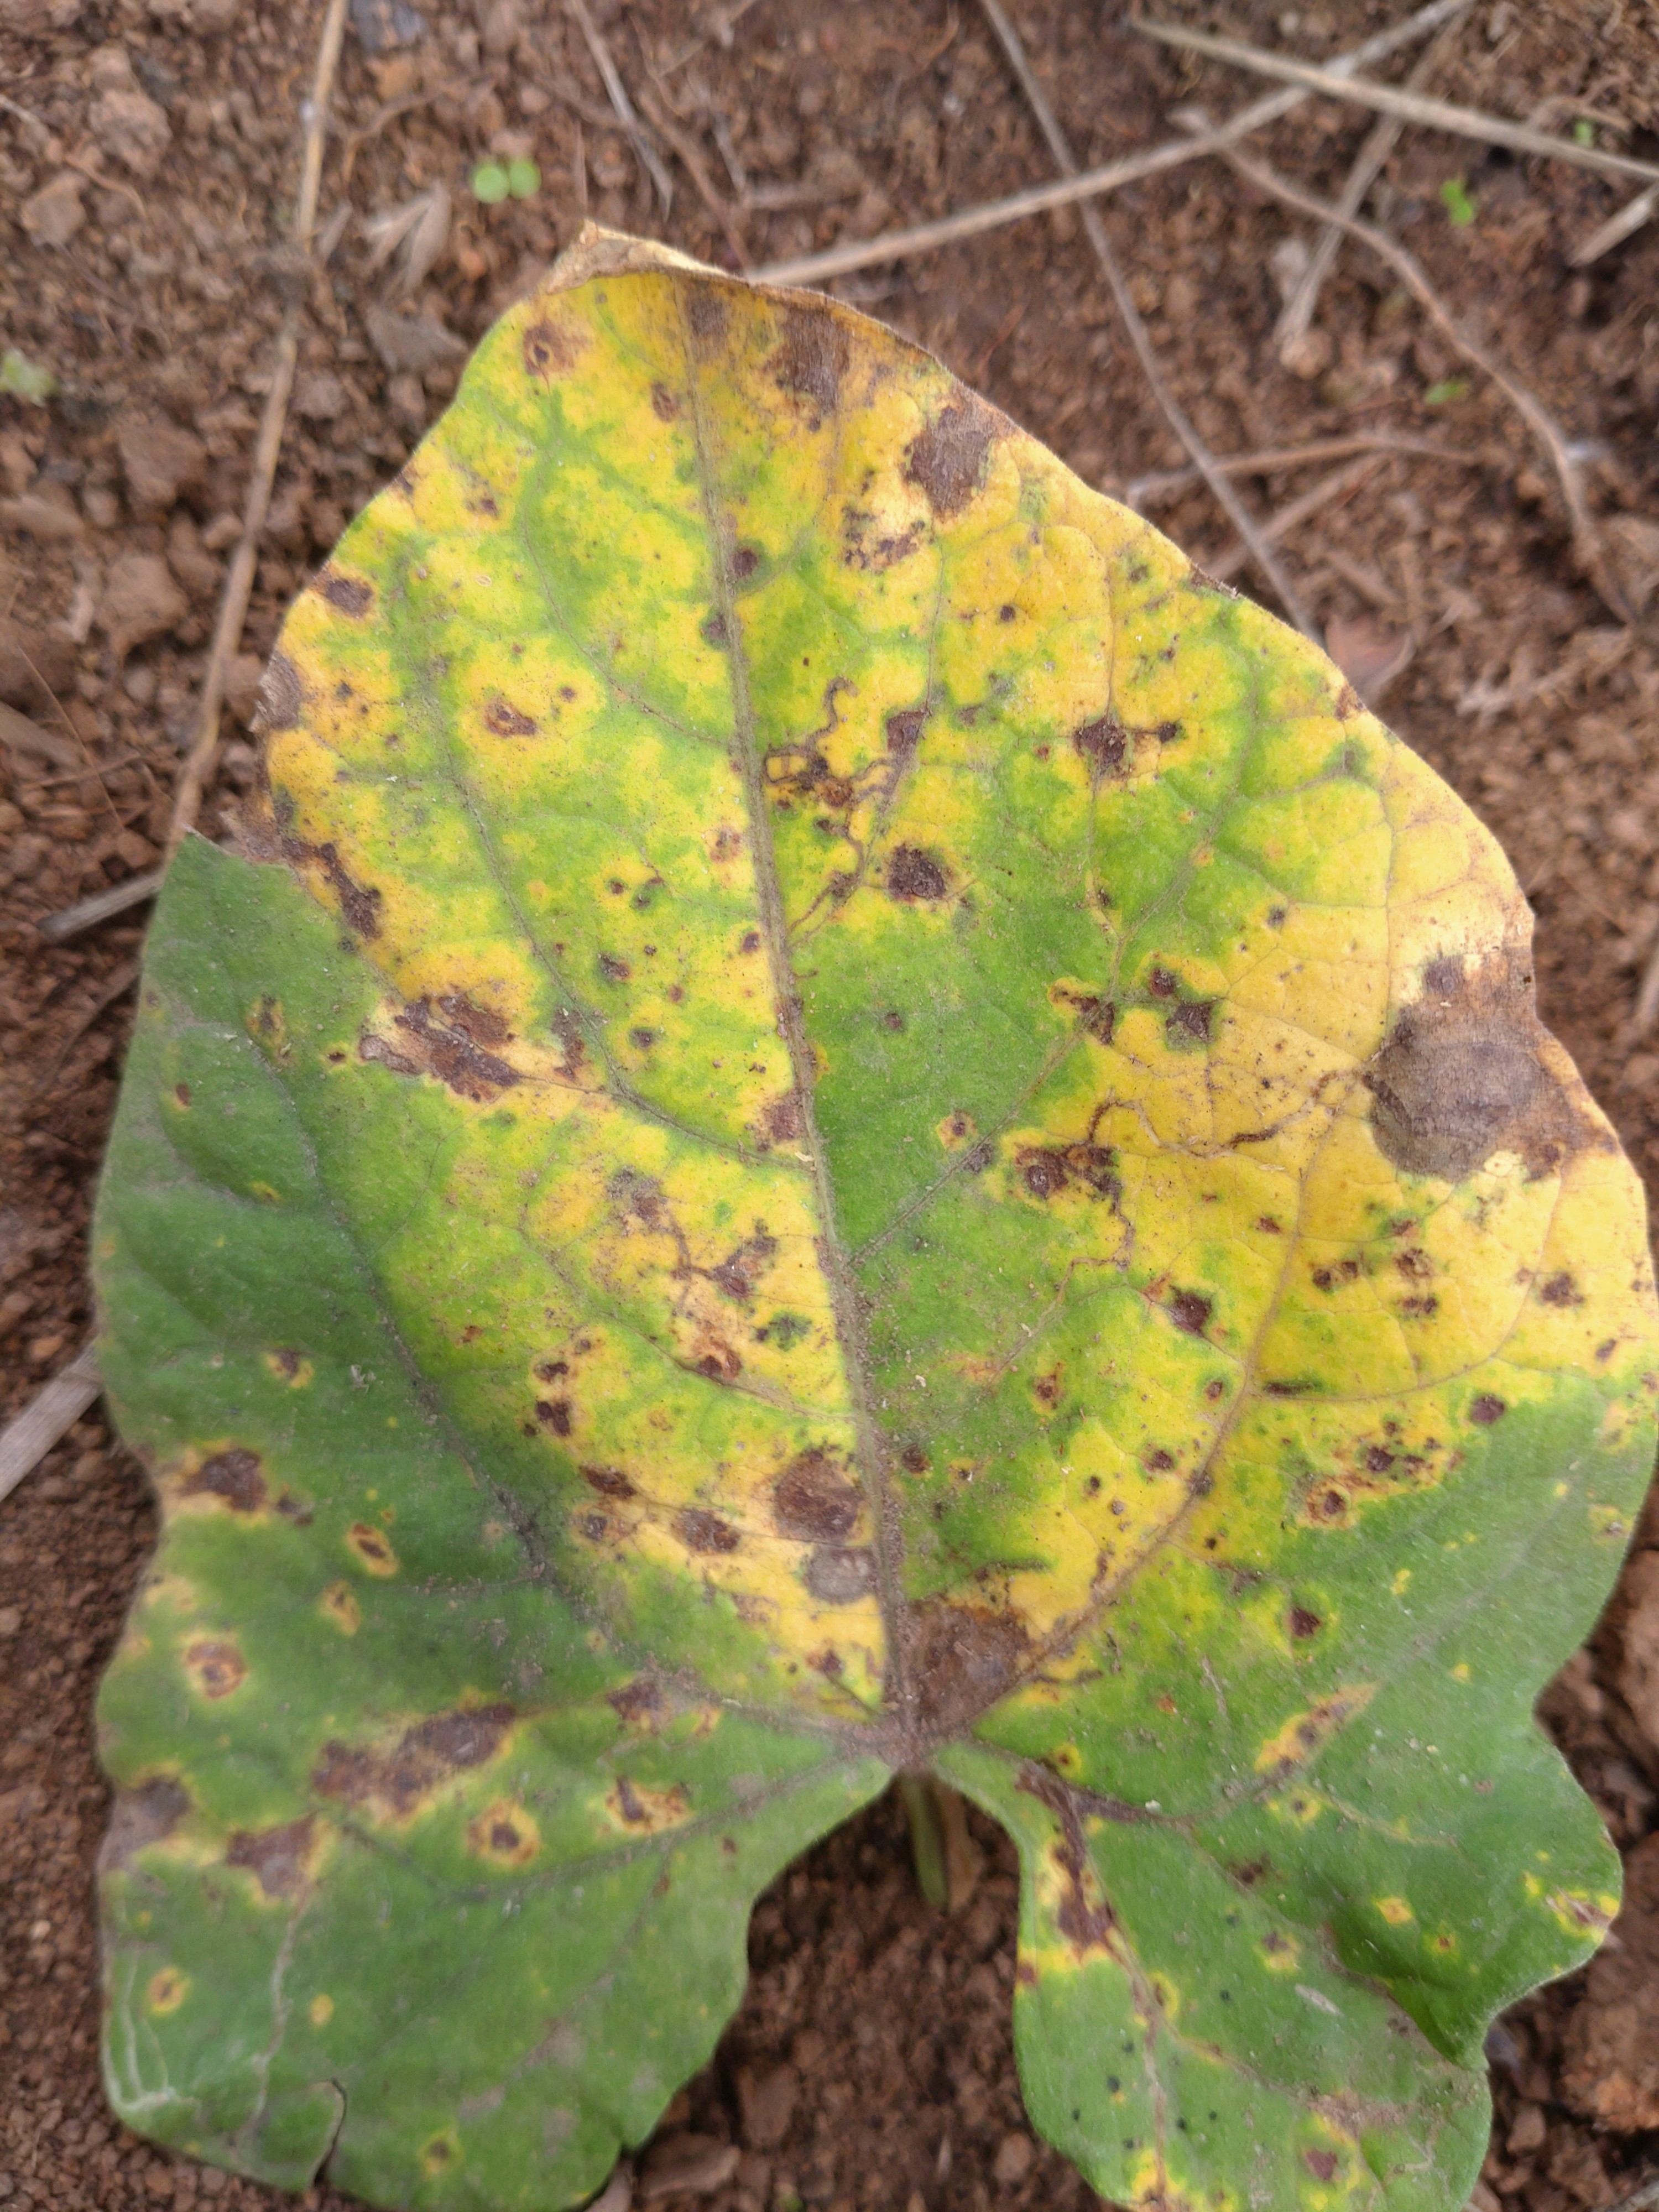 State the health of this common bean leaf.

rust
